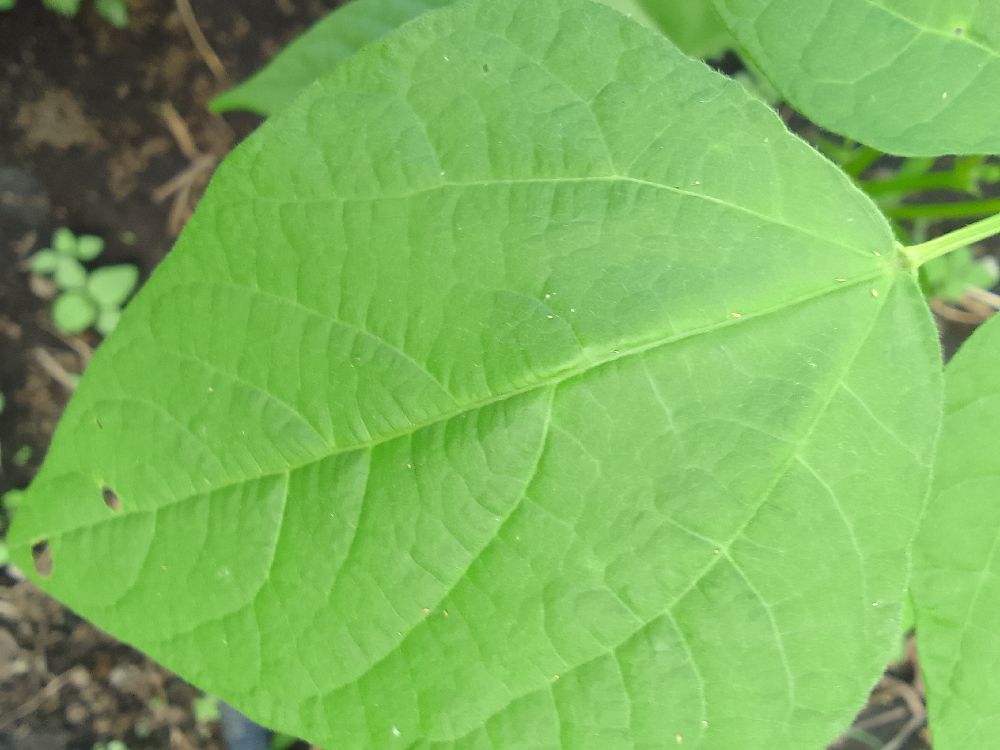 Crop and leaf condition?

common bean, healthy
